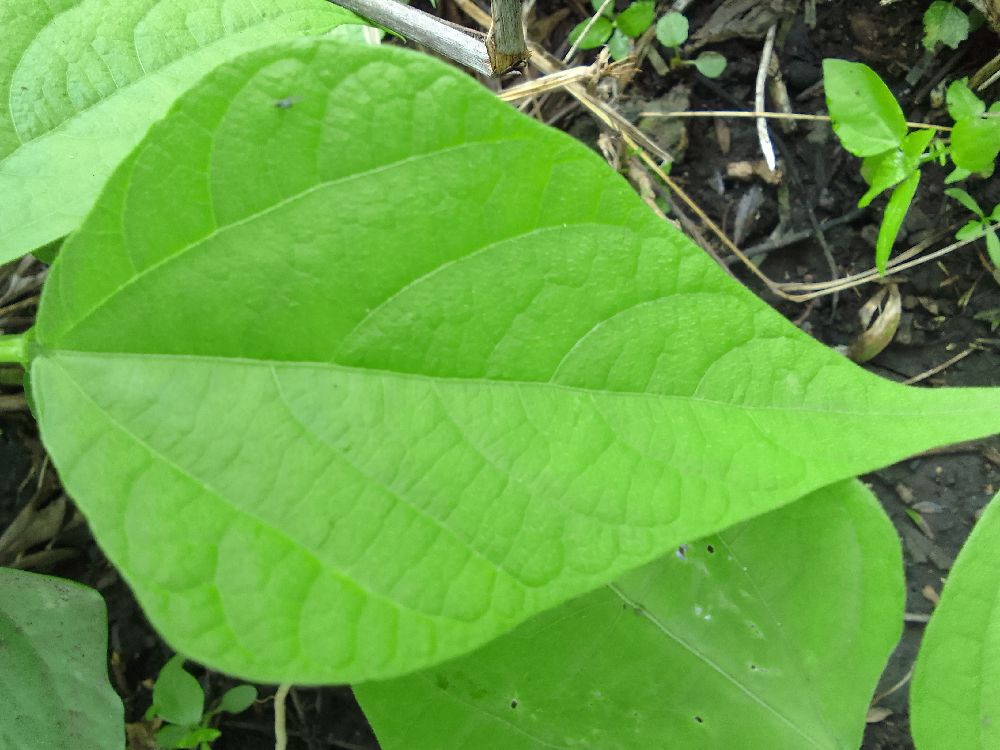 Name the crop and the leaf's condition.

common bean, healthy
